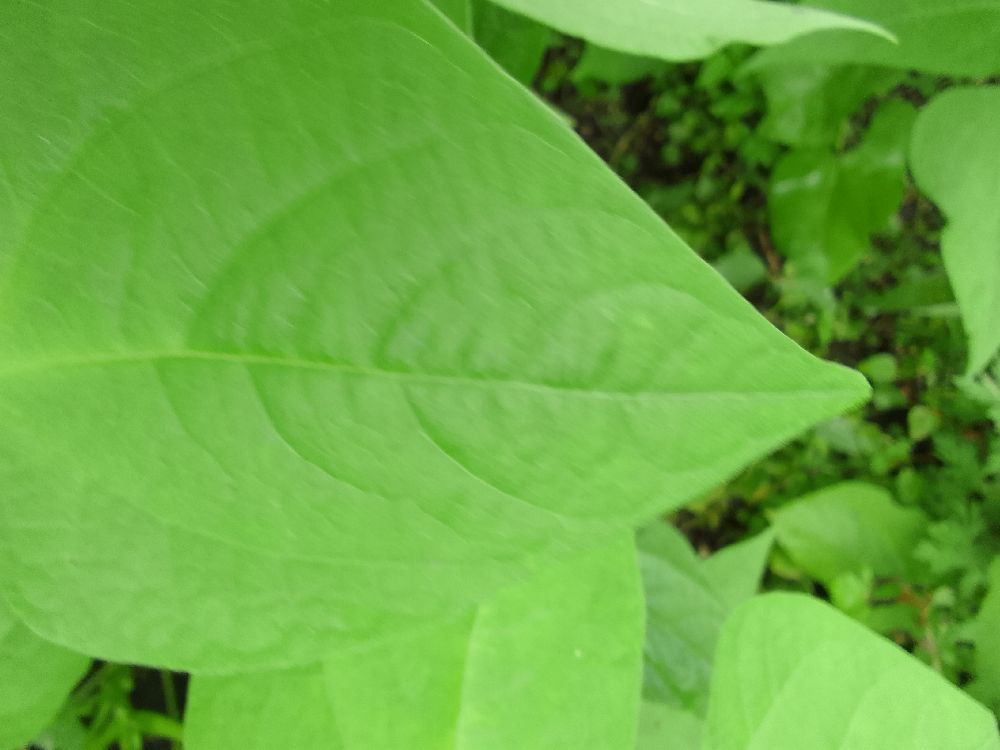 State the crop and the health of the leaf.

common bean, healthy
